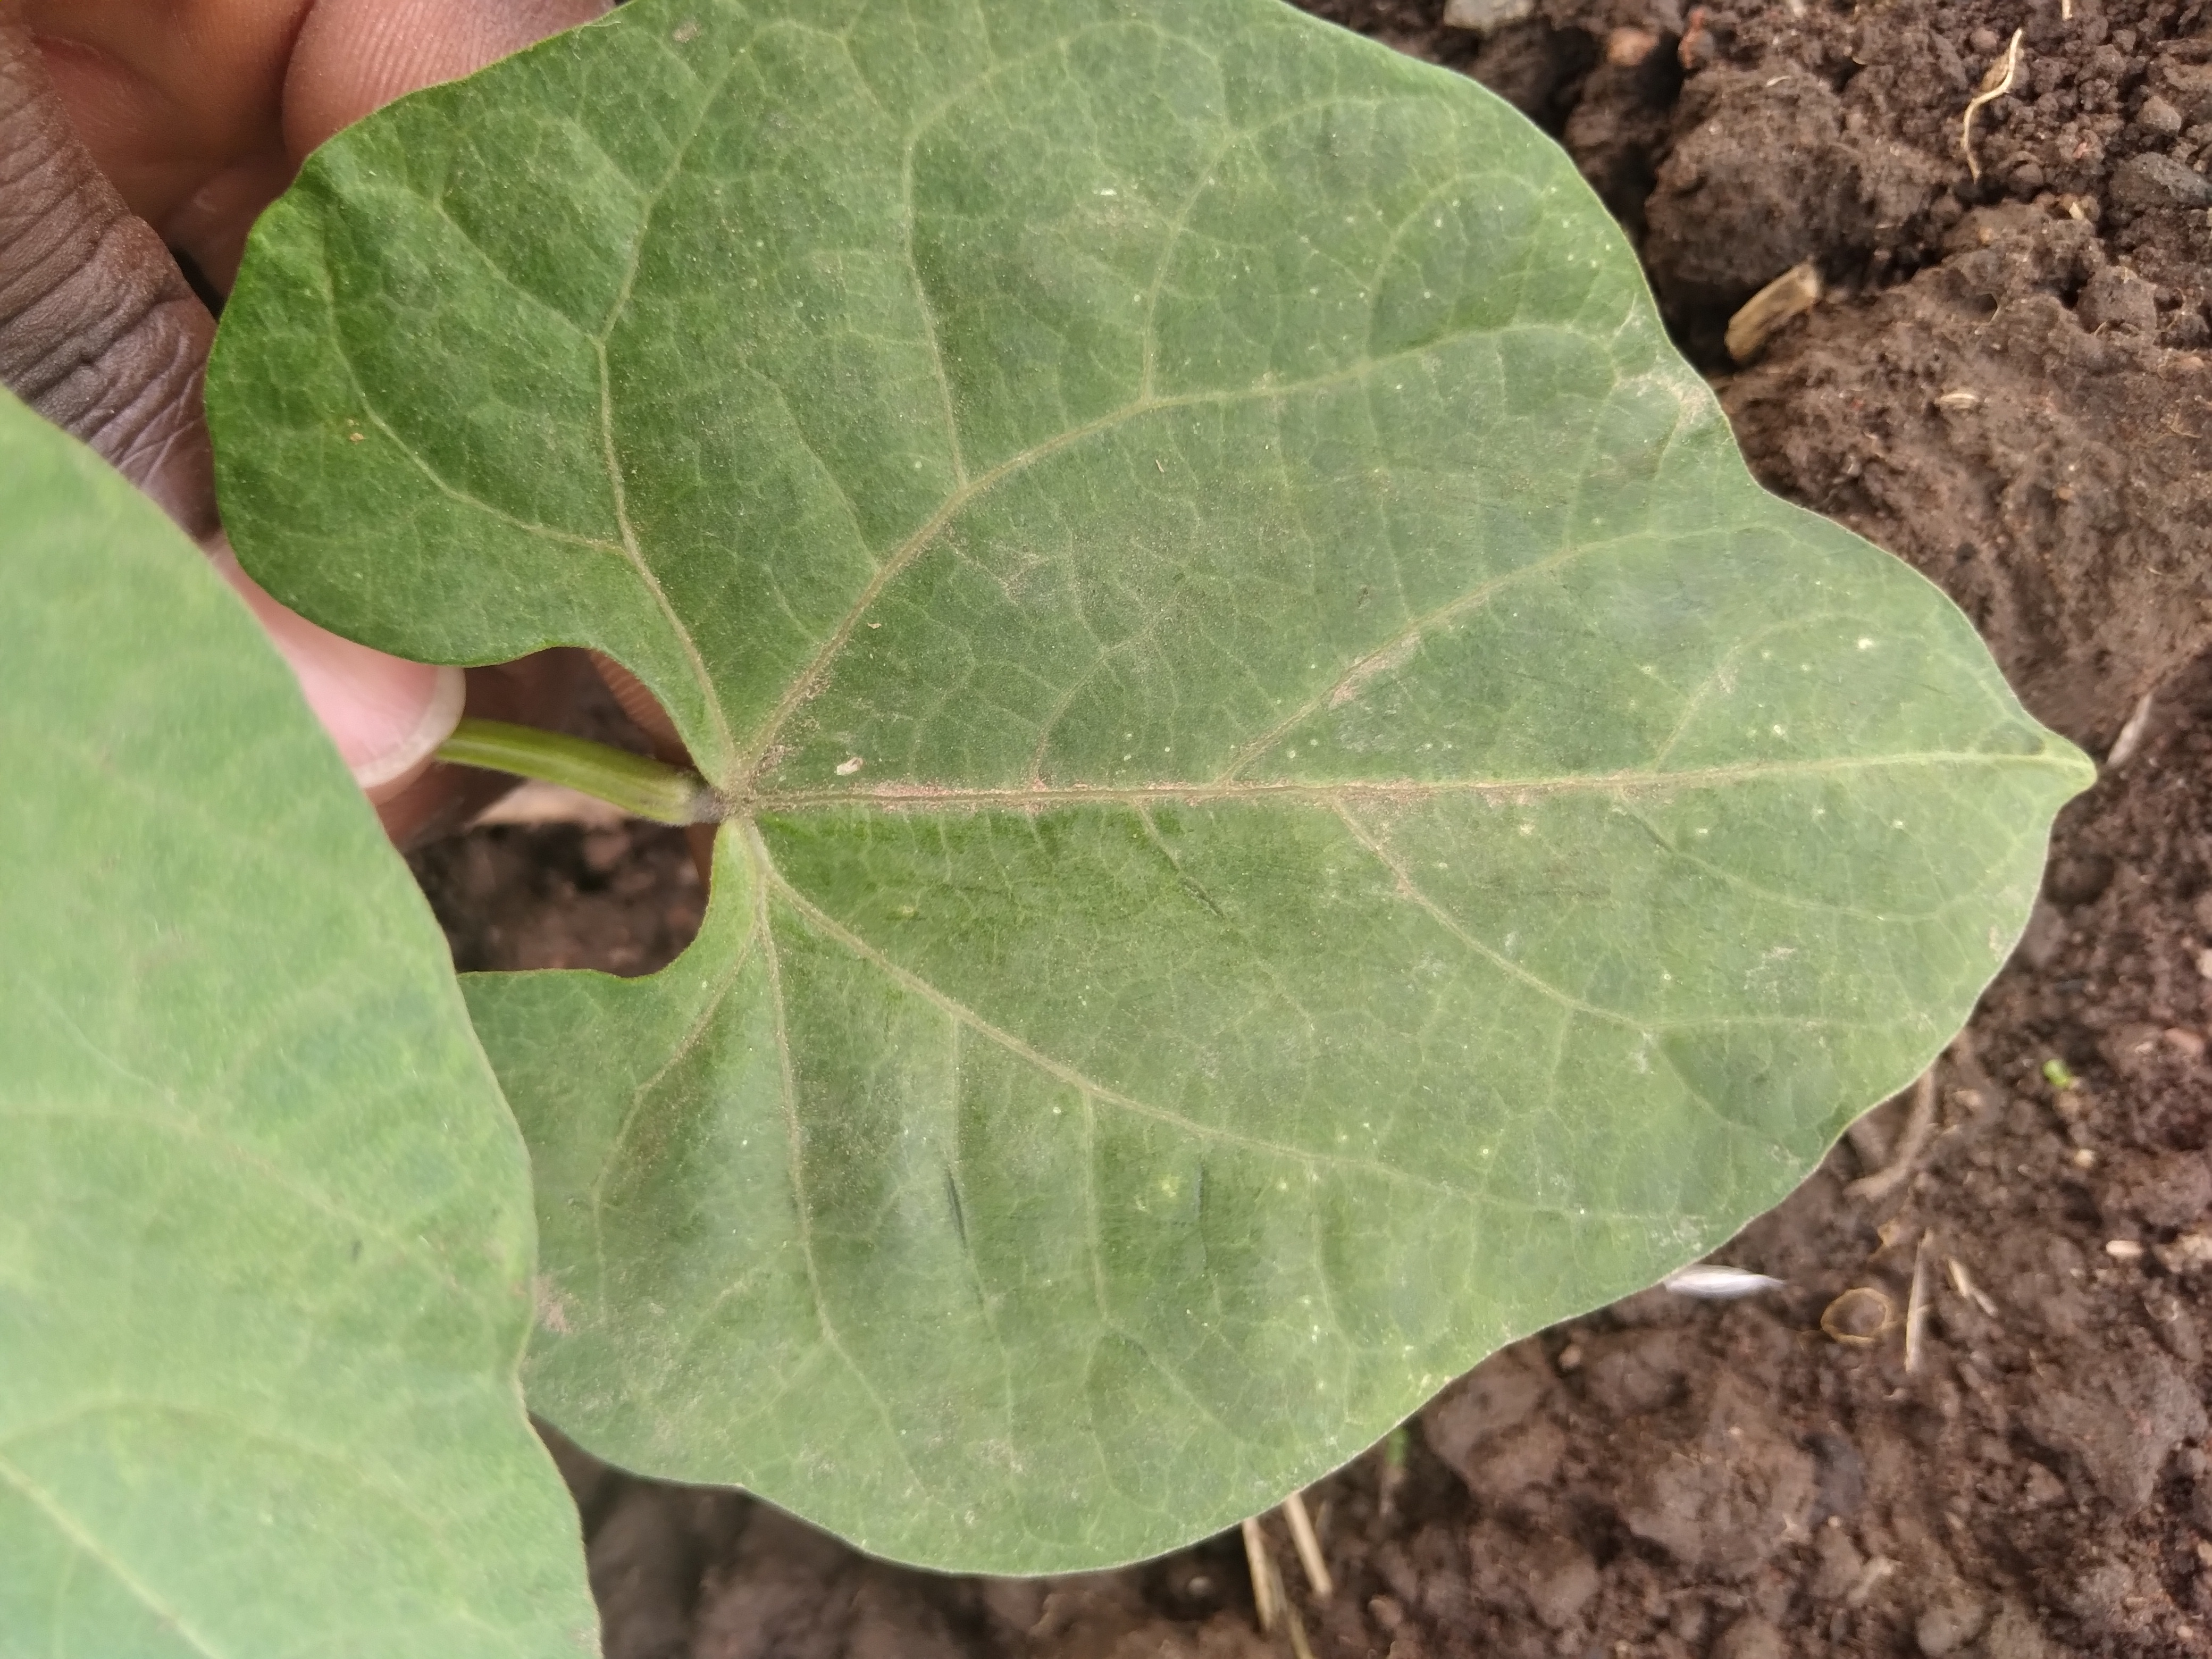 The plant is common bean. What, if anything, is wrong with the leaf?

healthy
